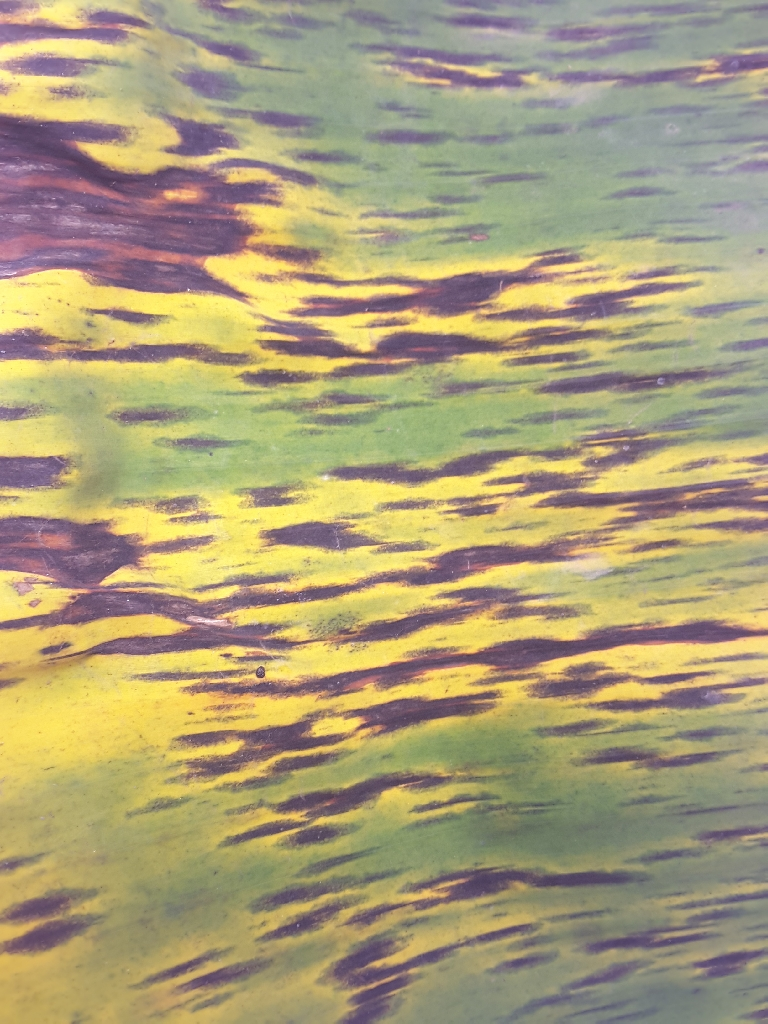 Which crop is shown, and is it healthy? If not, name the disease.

banana, black sigatoka
